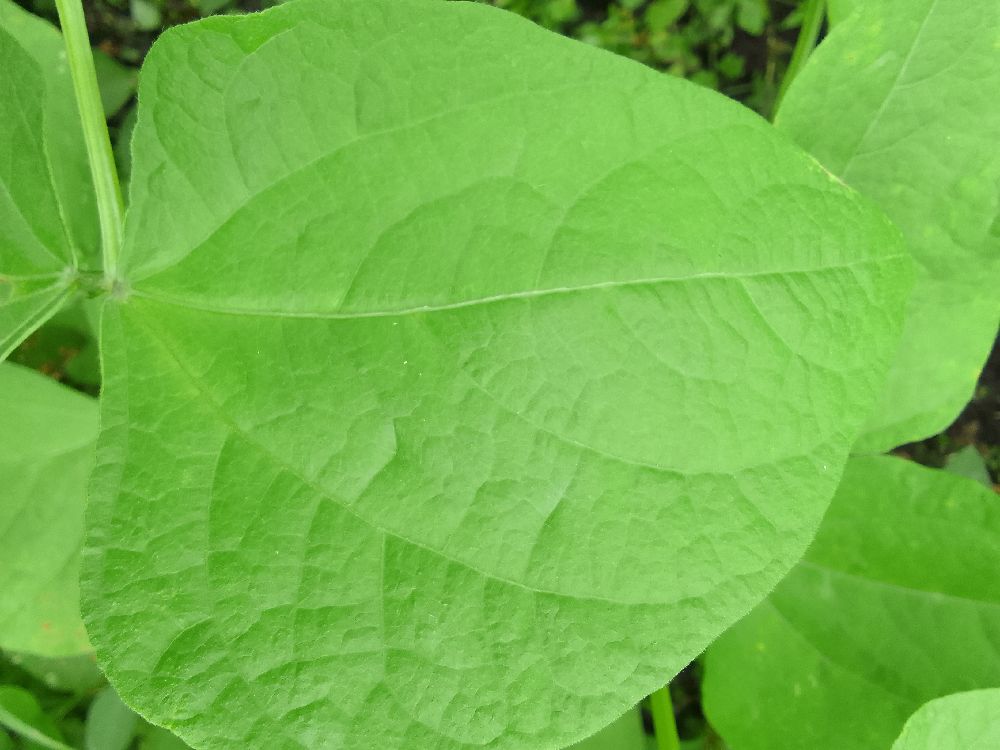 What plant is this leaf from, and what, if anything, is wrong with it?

common bean, healthy
